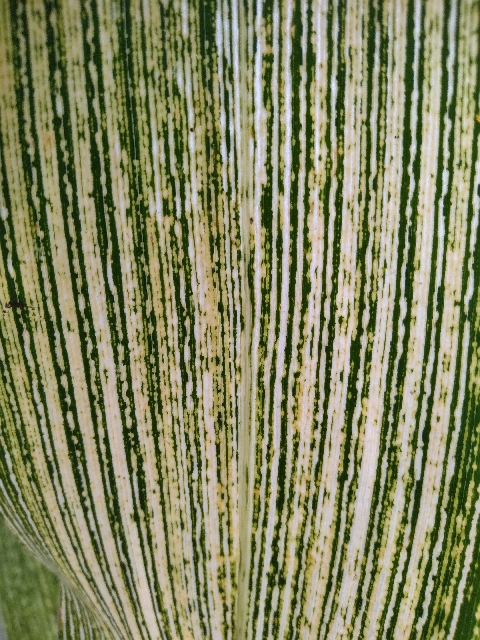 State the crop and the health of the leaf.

maize, maize streak virus
